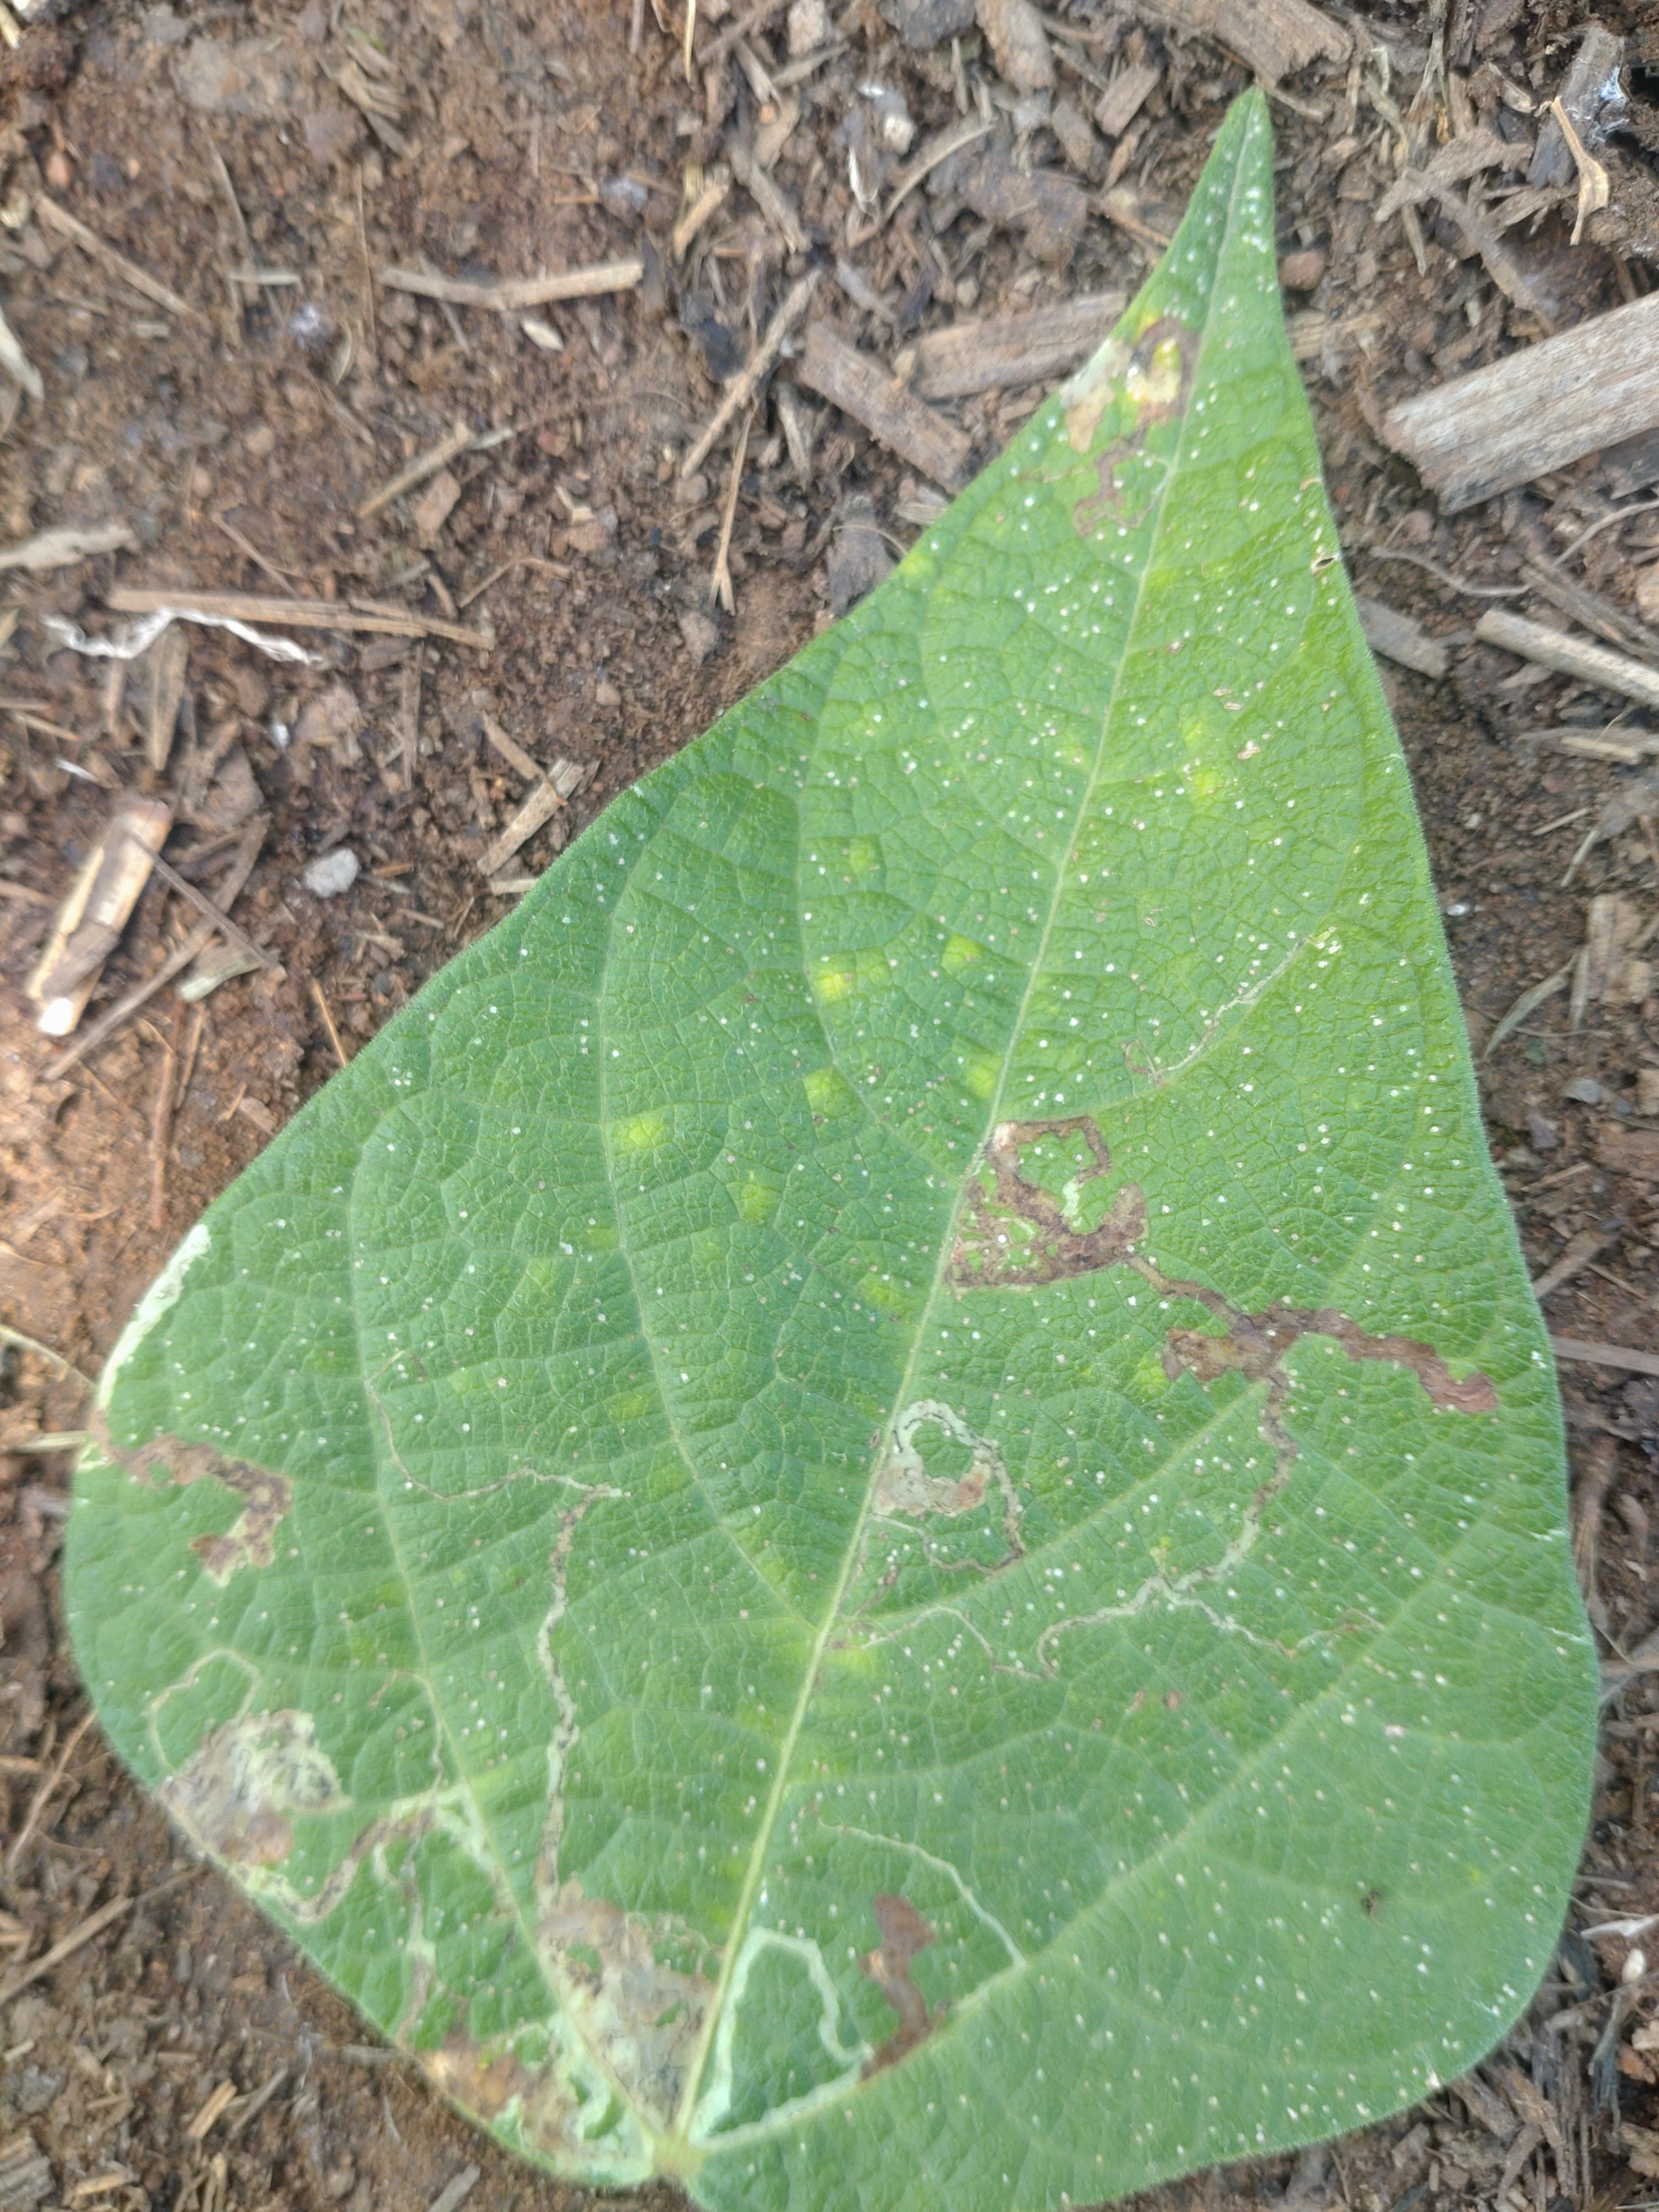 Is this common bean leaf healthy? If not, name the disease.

anthracnose
